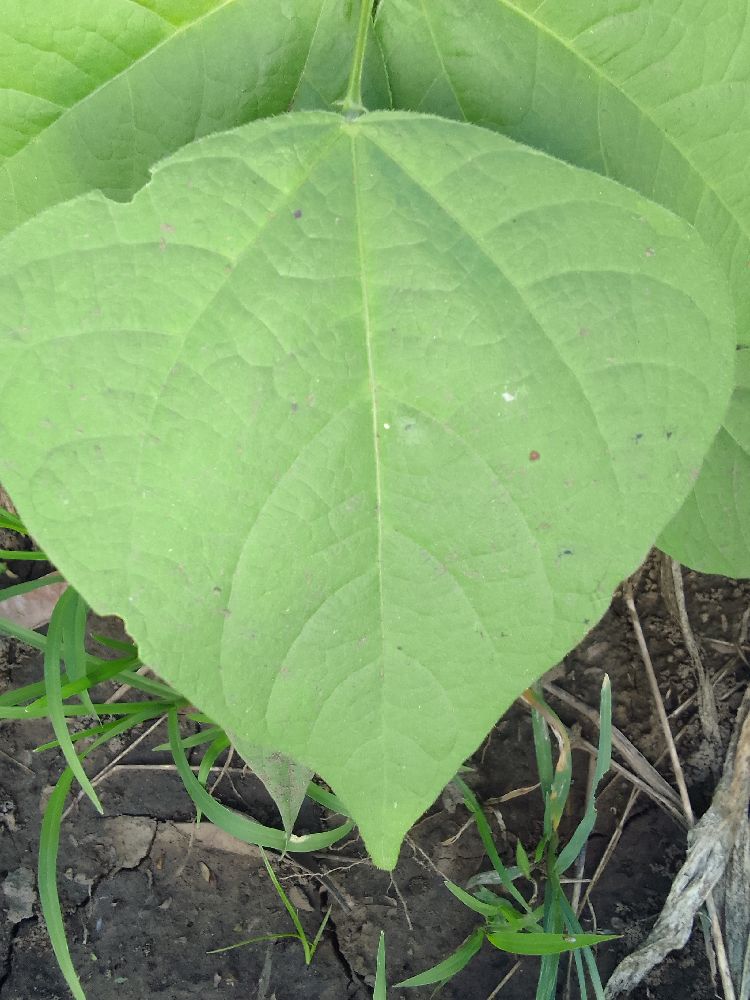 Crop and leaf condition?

common bean, healthy
